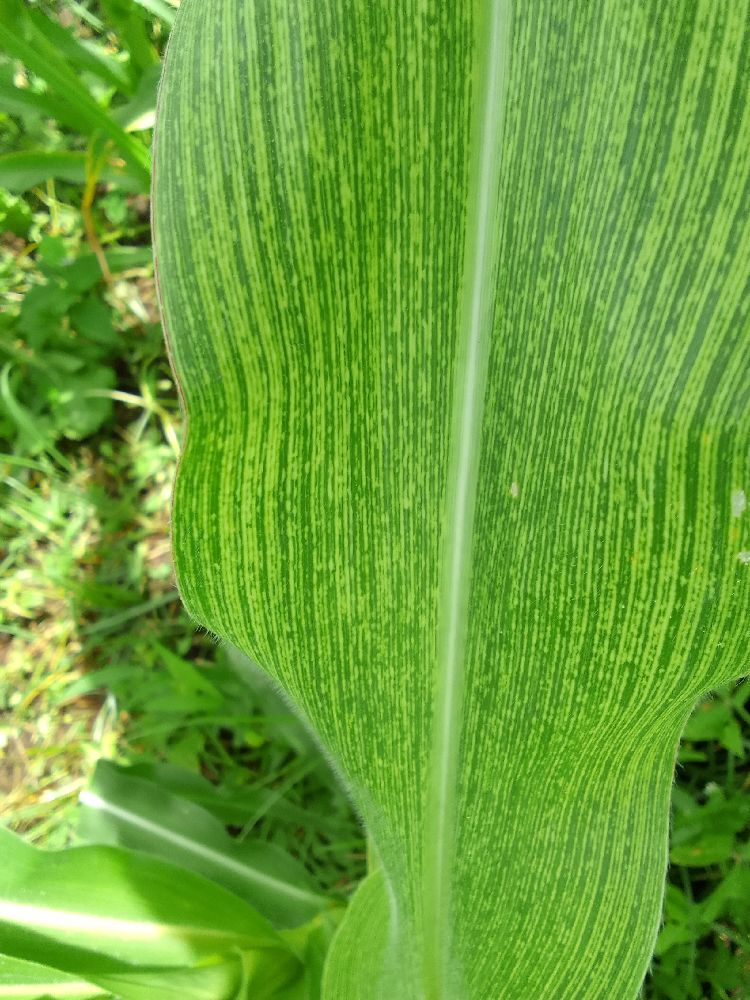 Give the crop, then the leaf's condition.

maize, maize streak virus
